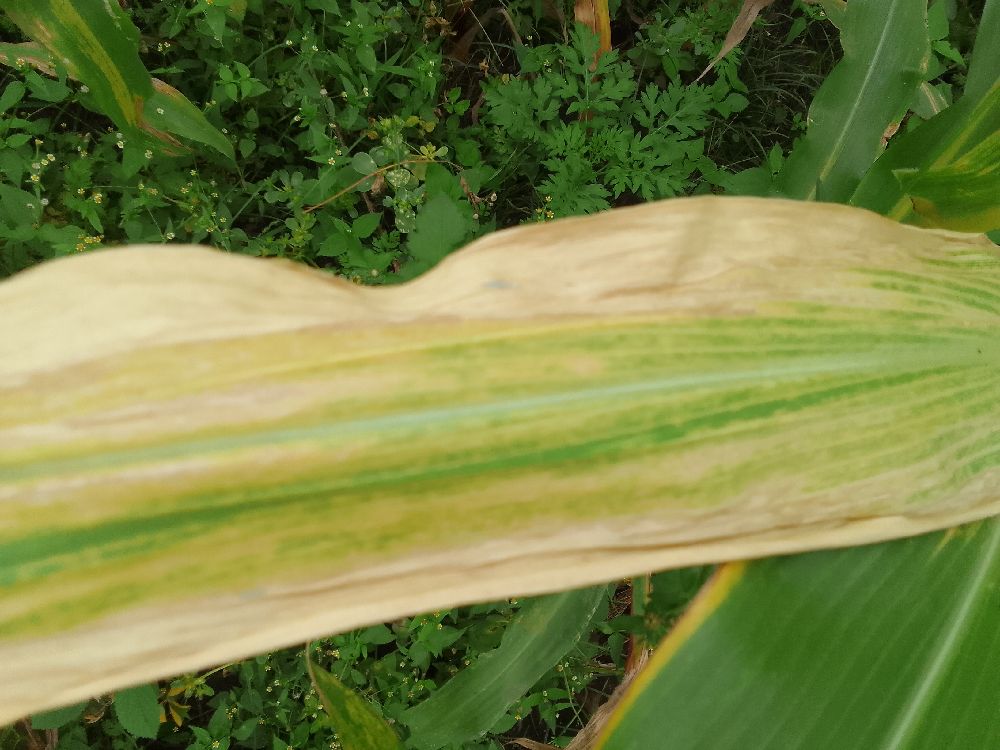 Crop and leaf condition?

maize, maize lethal necrosis
